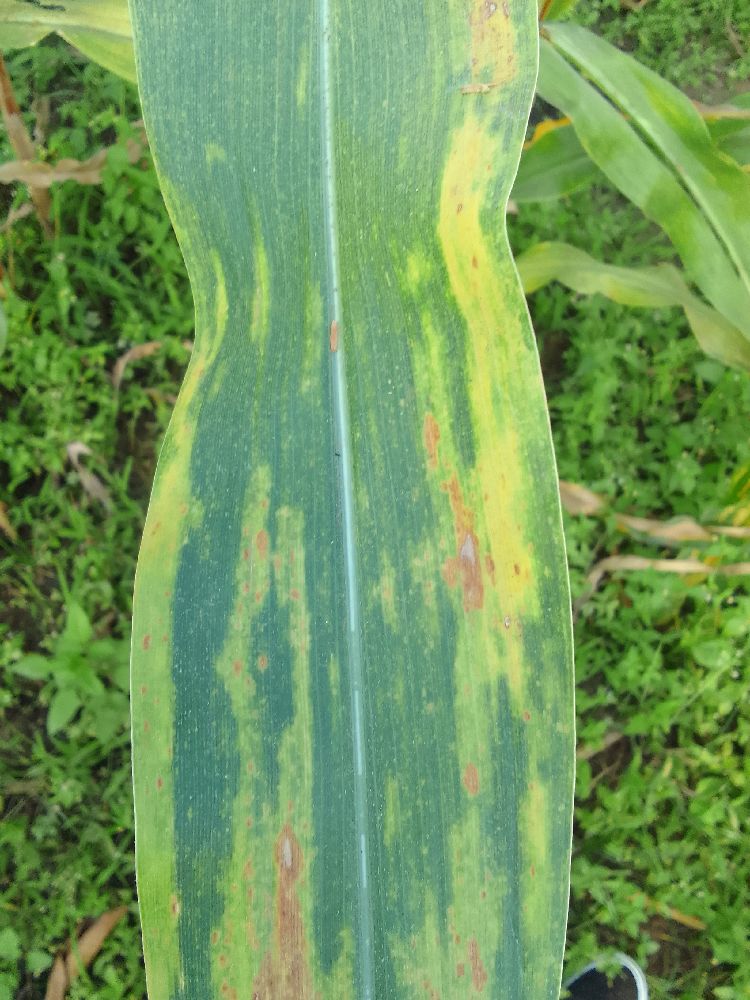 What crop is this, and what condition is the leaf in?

maize, maize lethal necrosis
